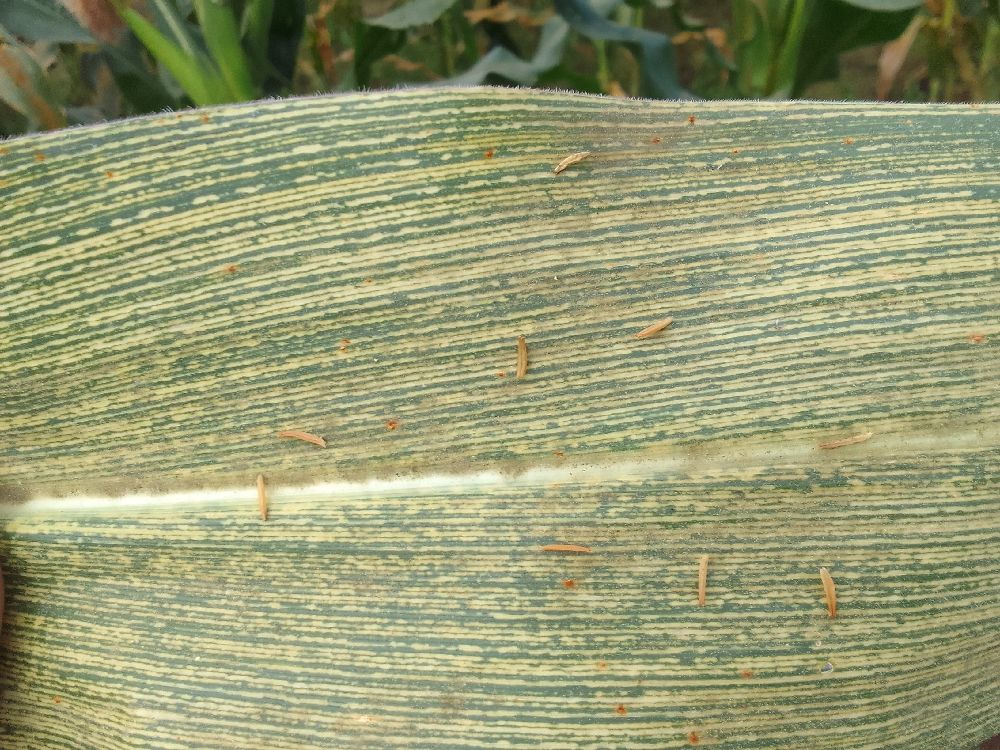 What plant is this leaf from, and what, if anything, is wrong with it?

maize, maize streak virus
